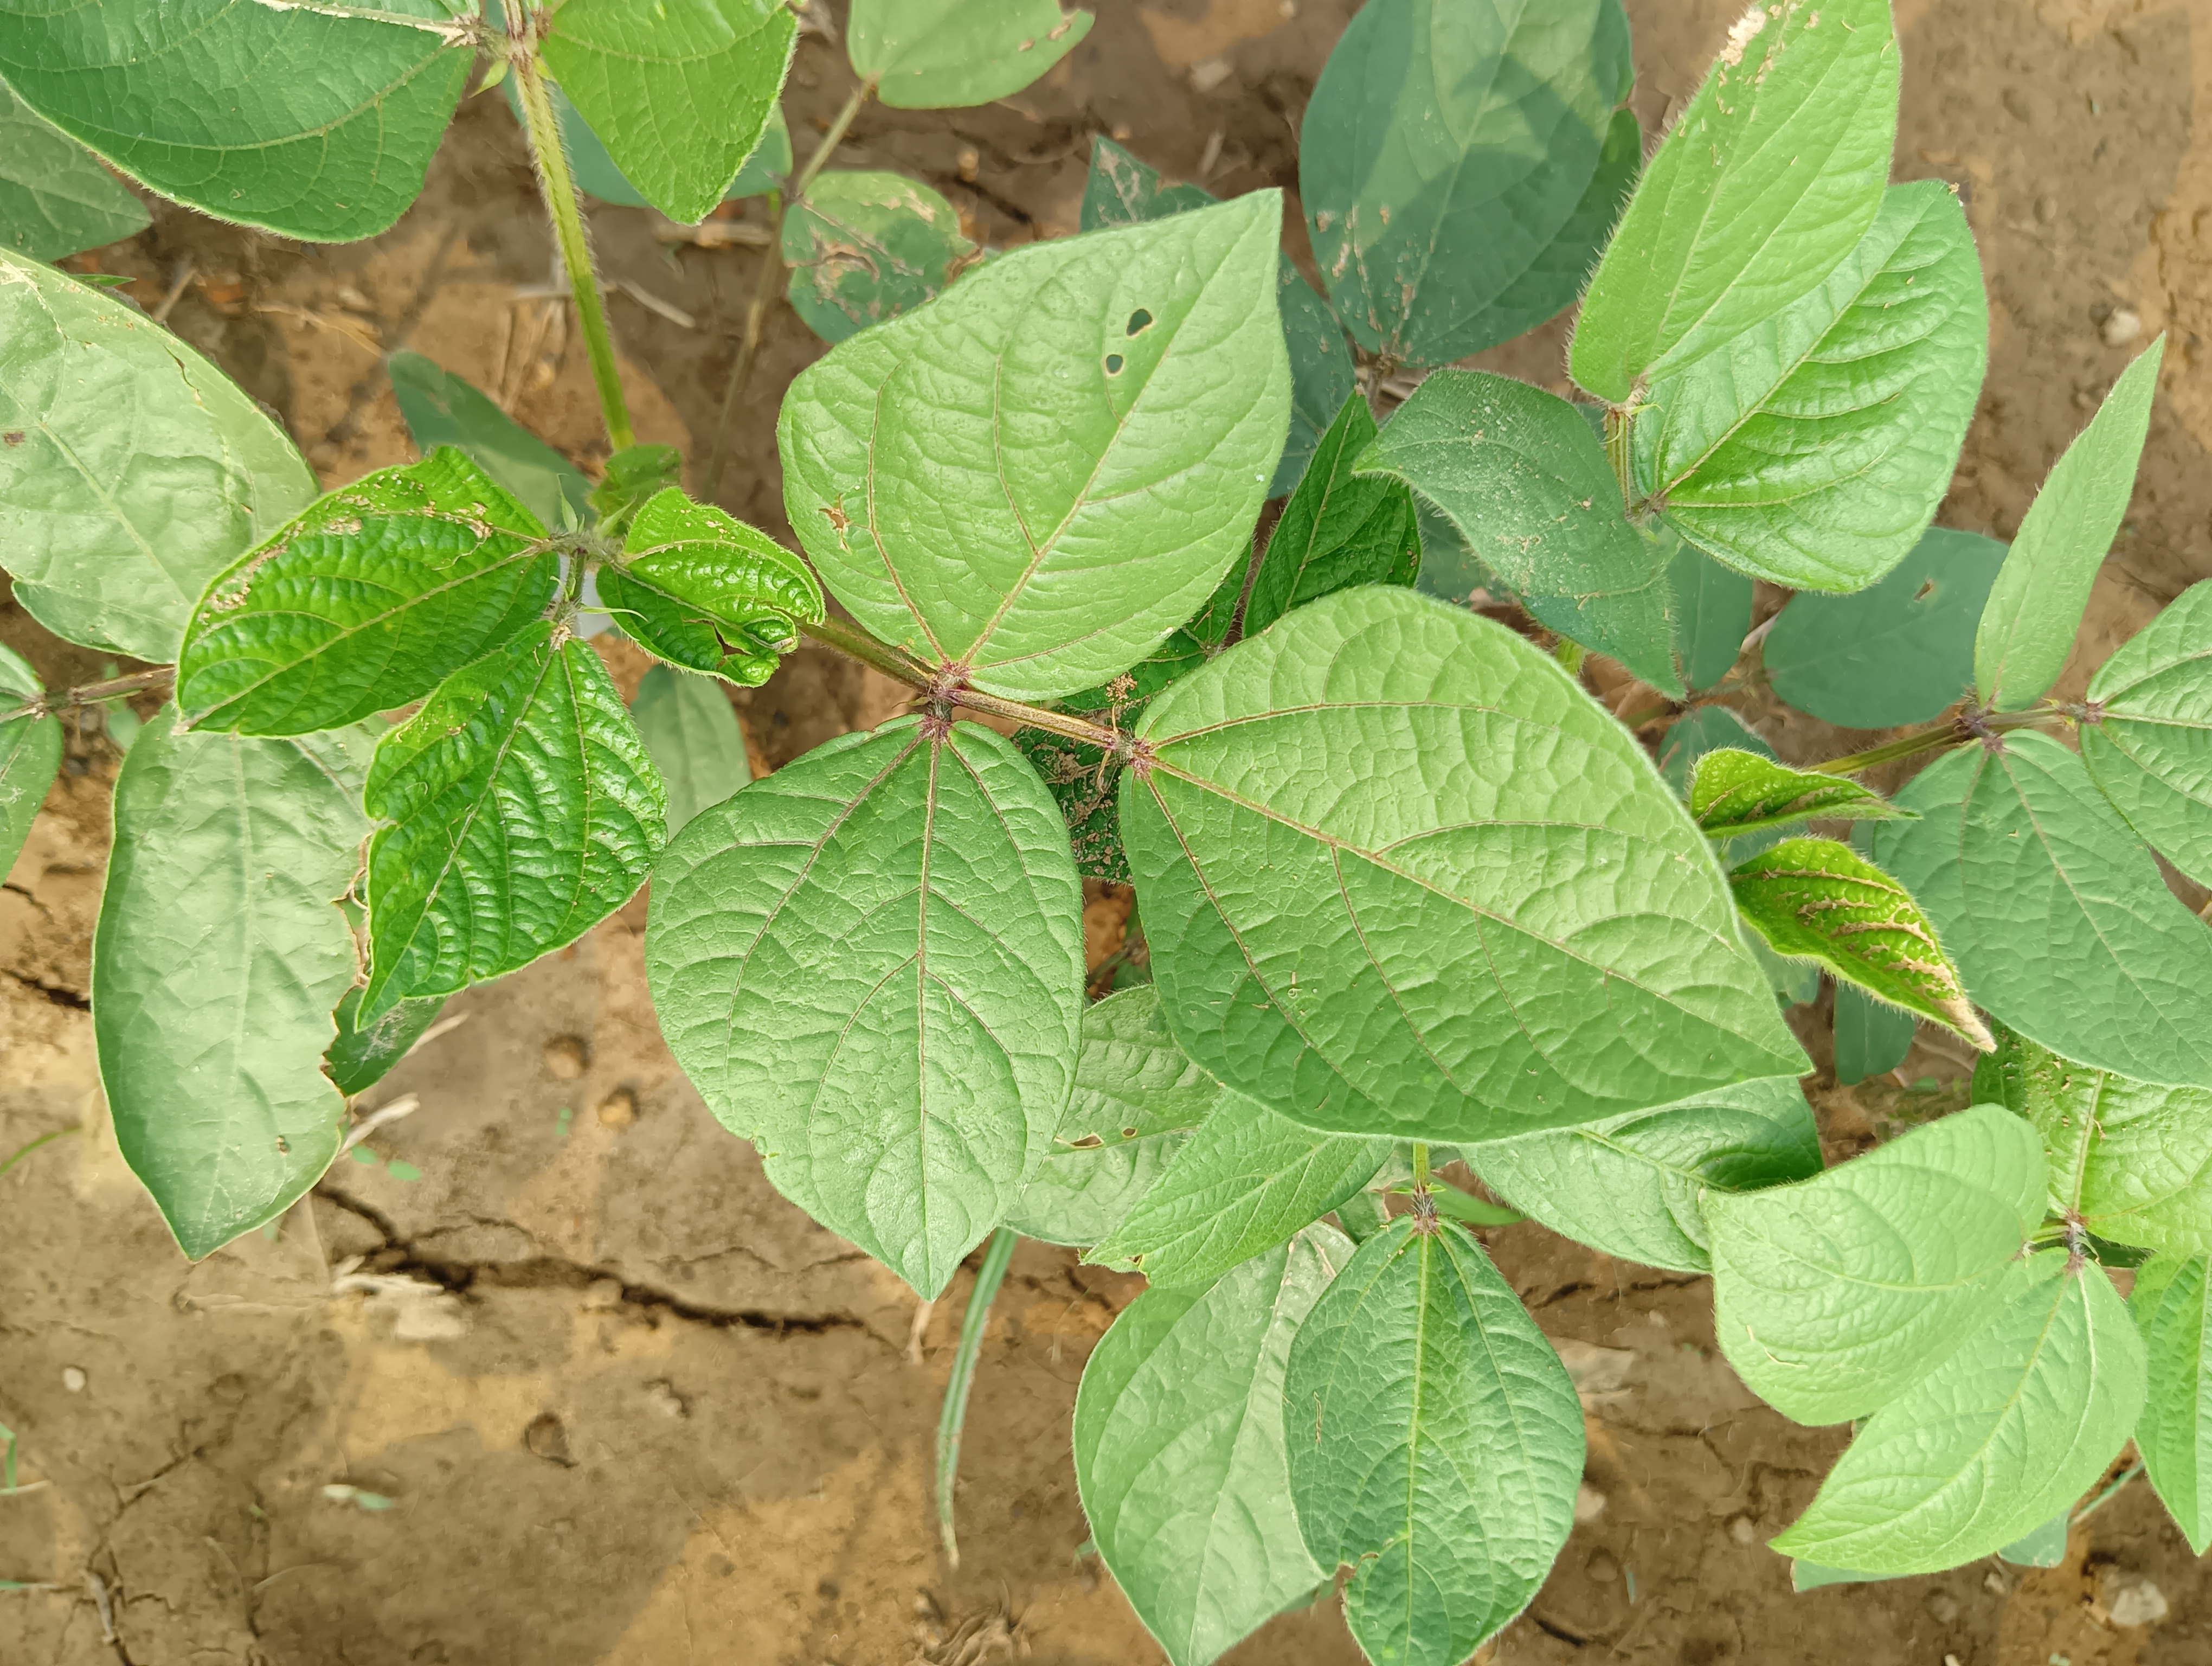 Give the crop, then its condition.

mungbean, healthy
